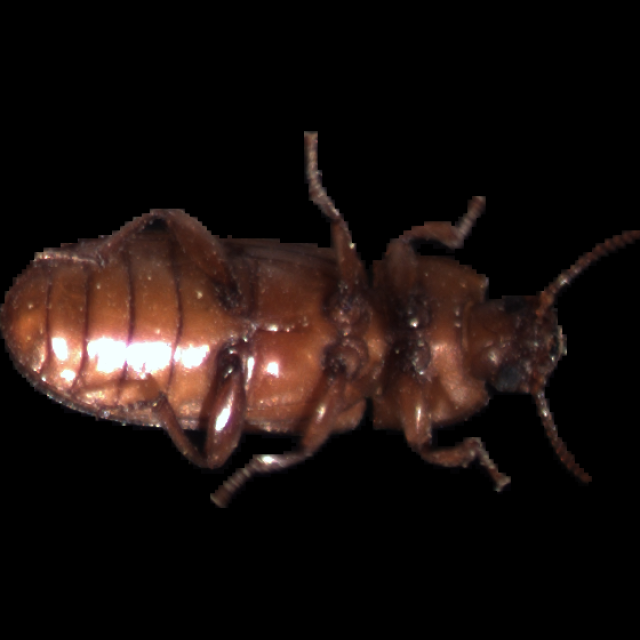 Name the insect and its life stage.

mealworm beetle
